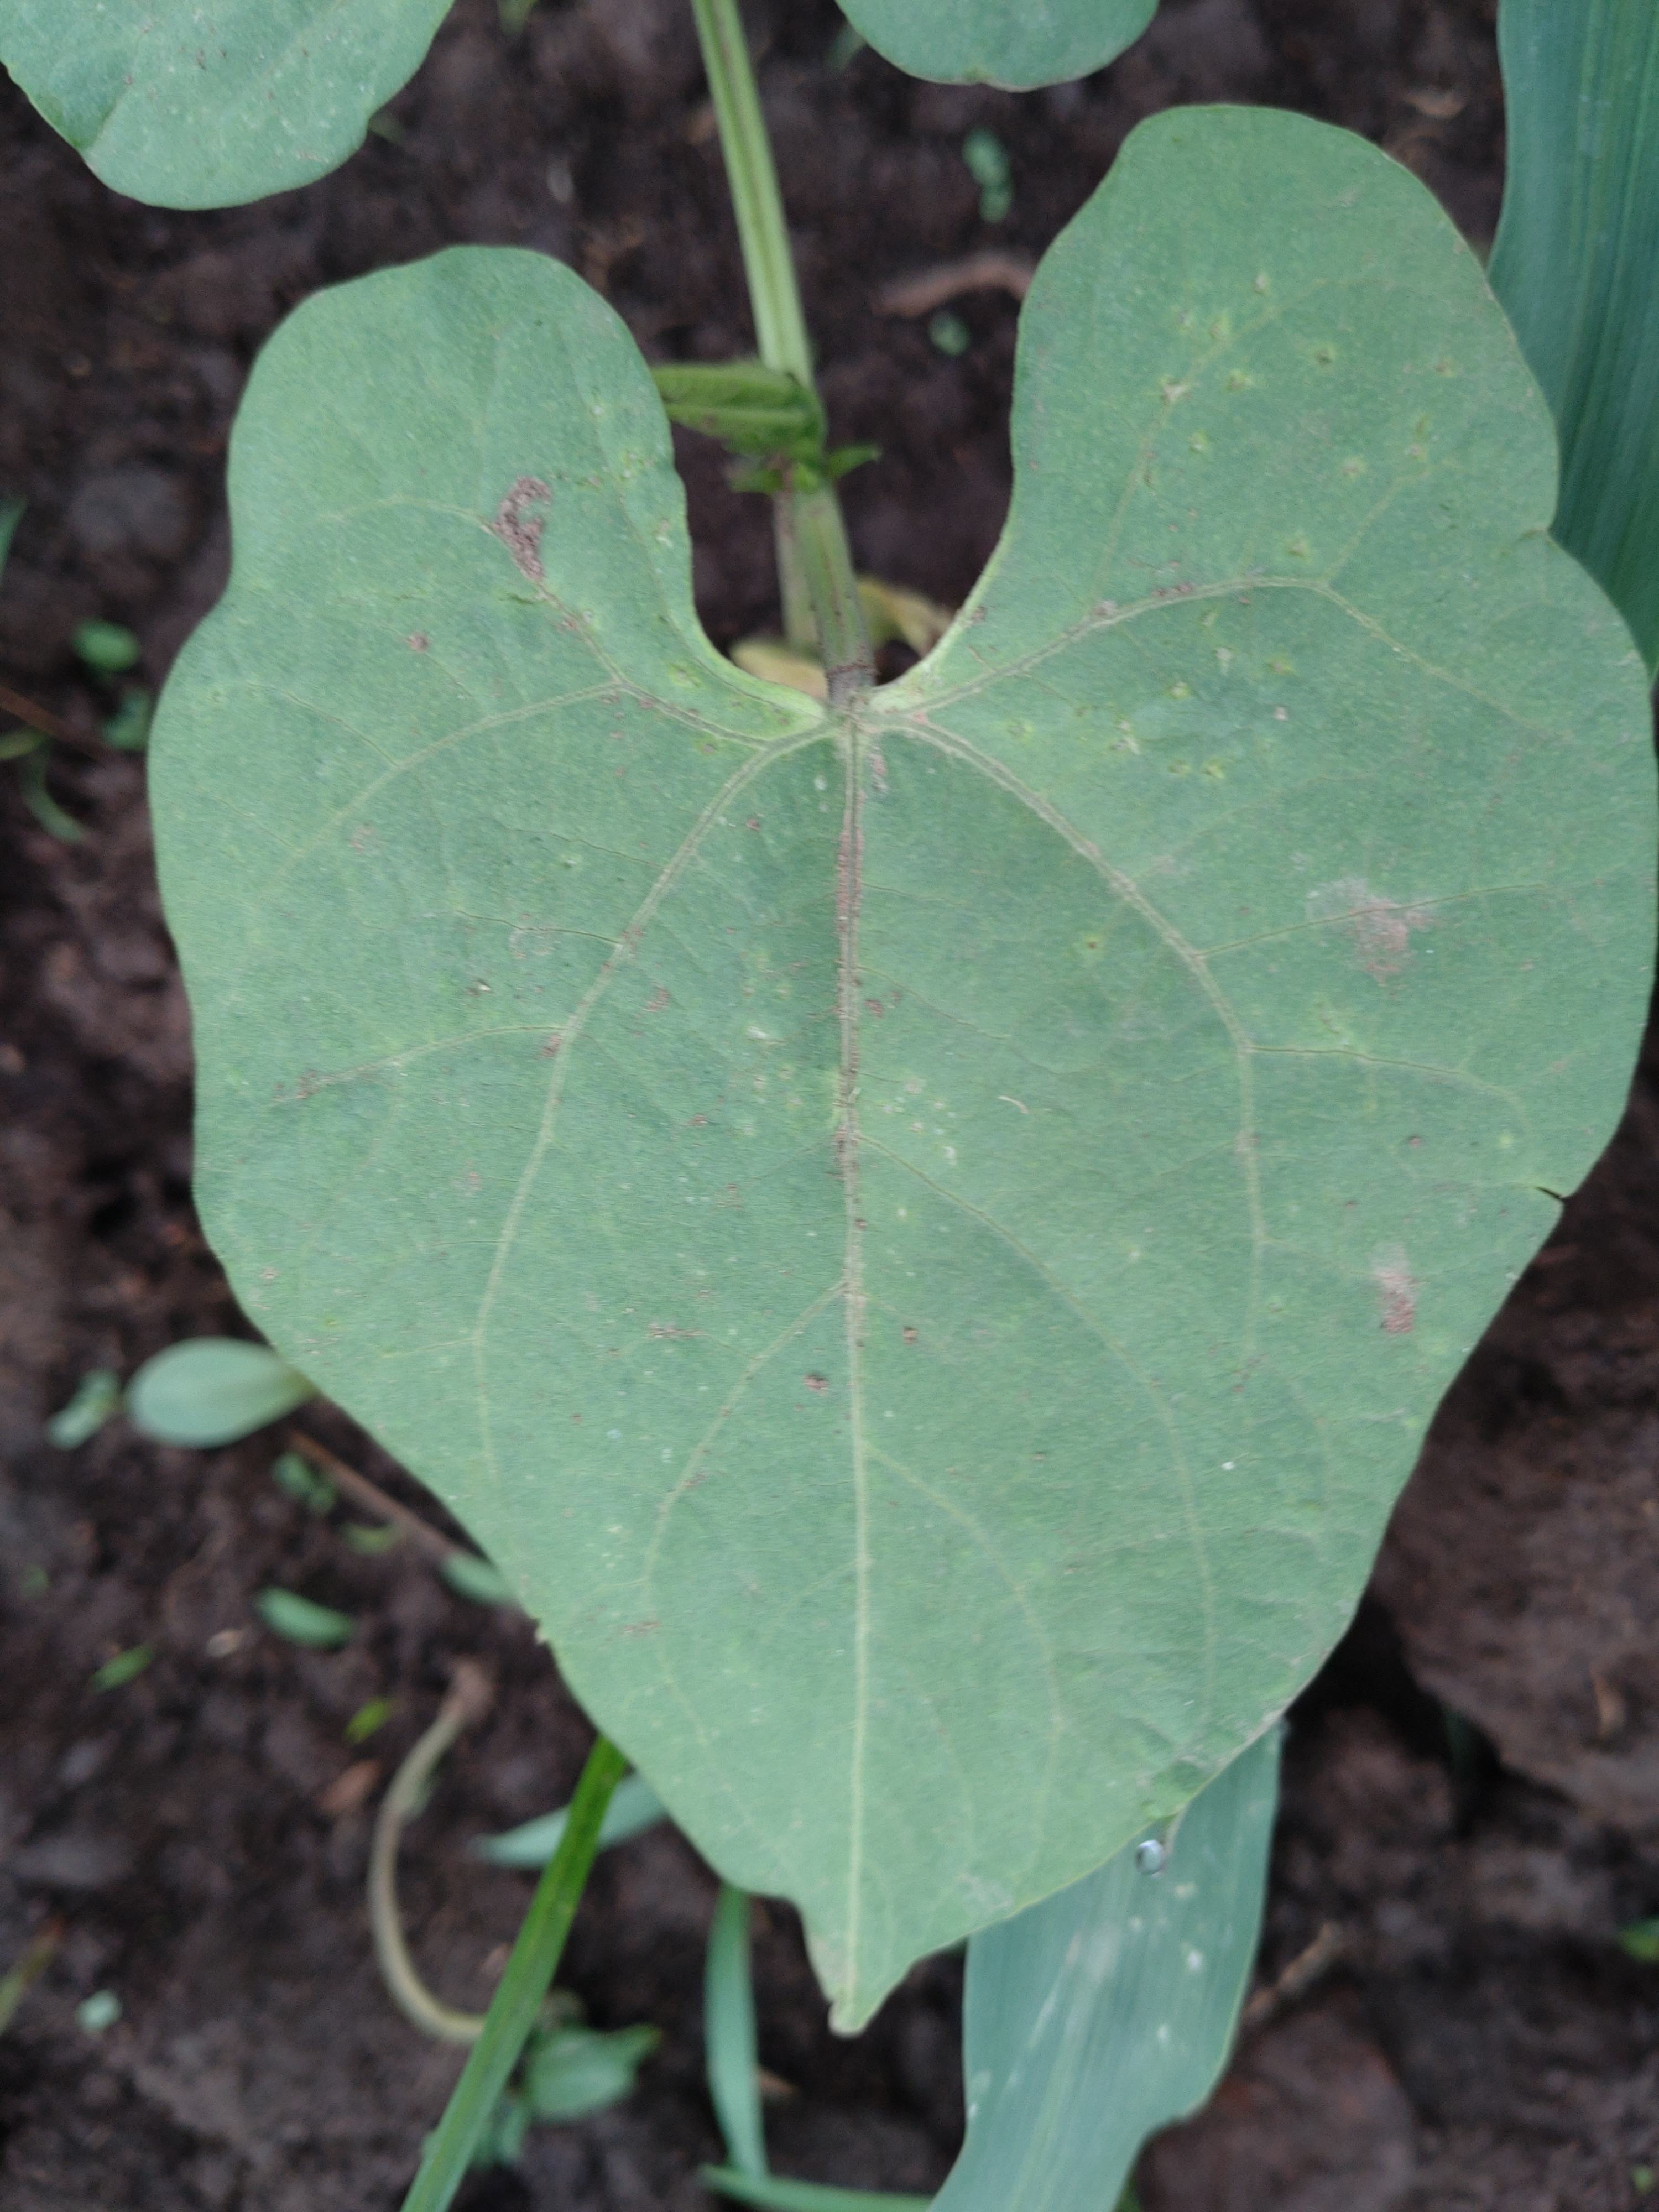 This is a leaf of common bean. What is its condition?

healthy
